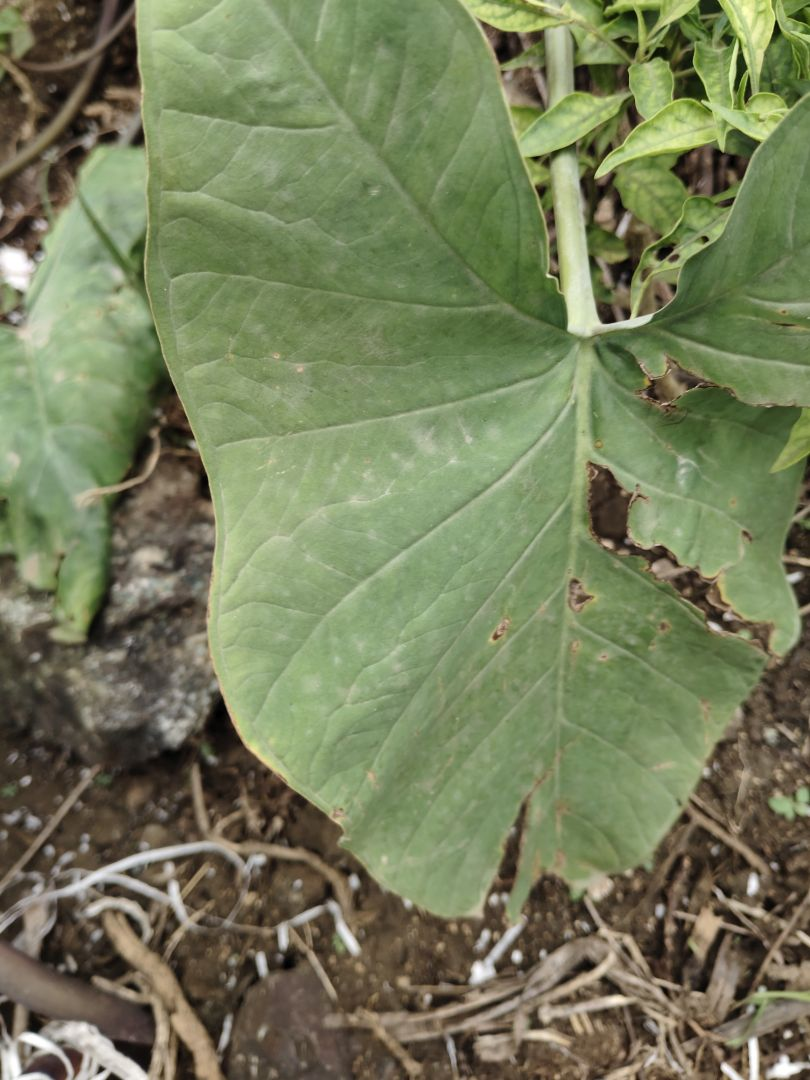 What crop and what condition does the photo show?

taro, leaf blight
